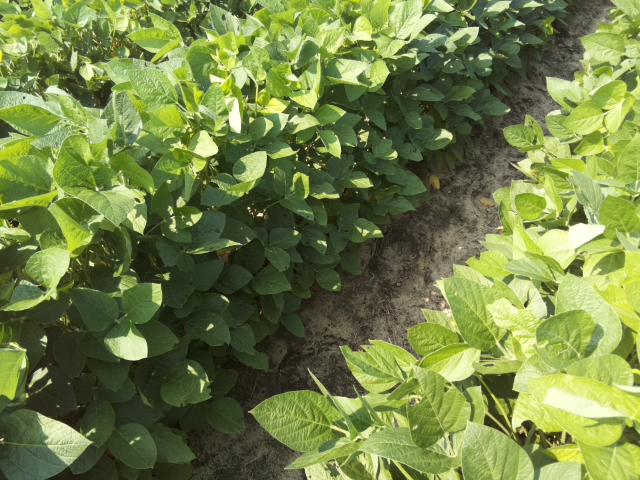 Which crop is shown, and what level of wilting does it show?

soybean, leaves with no wilting
